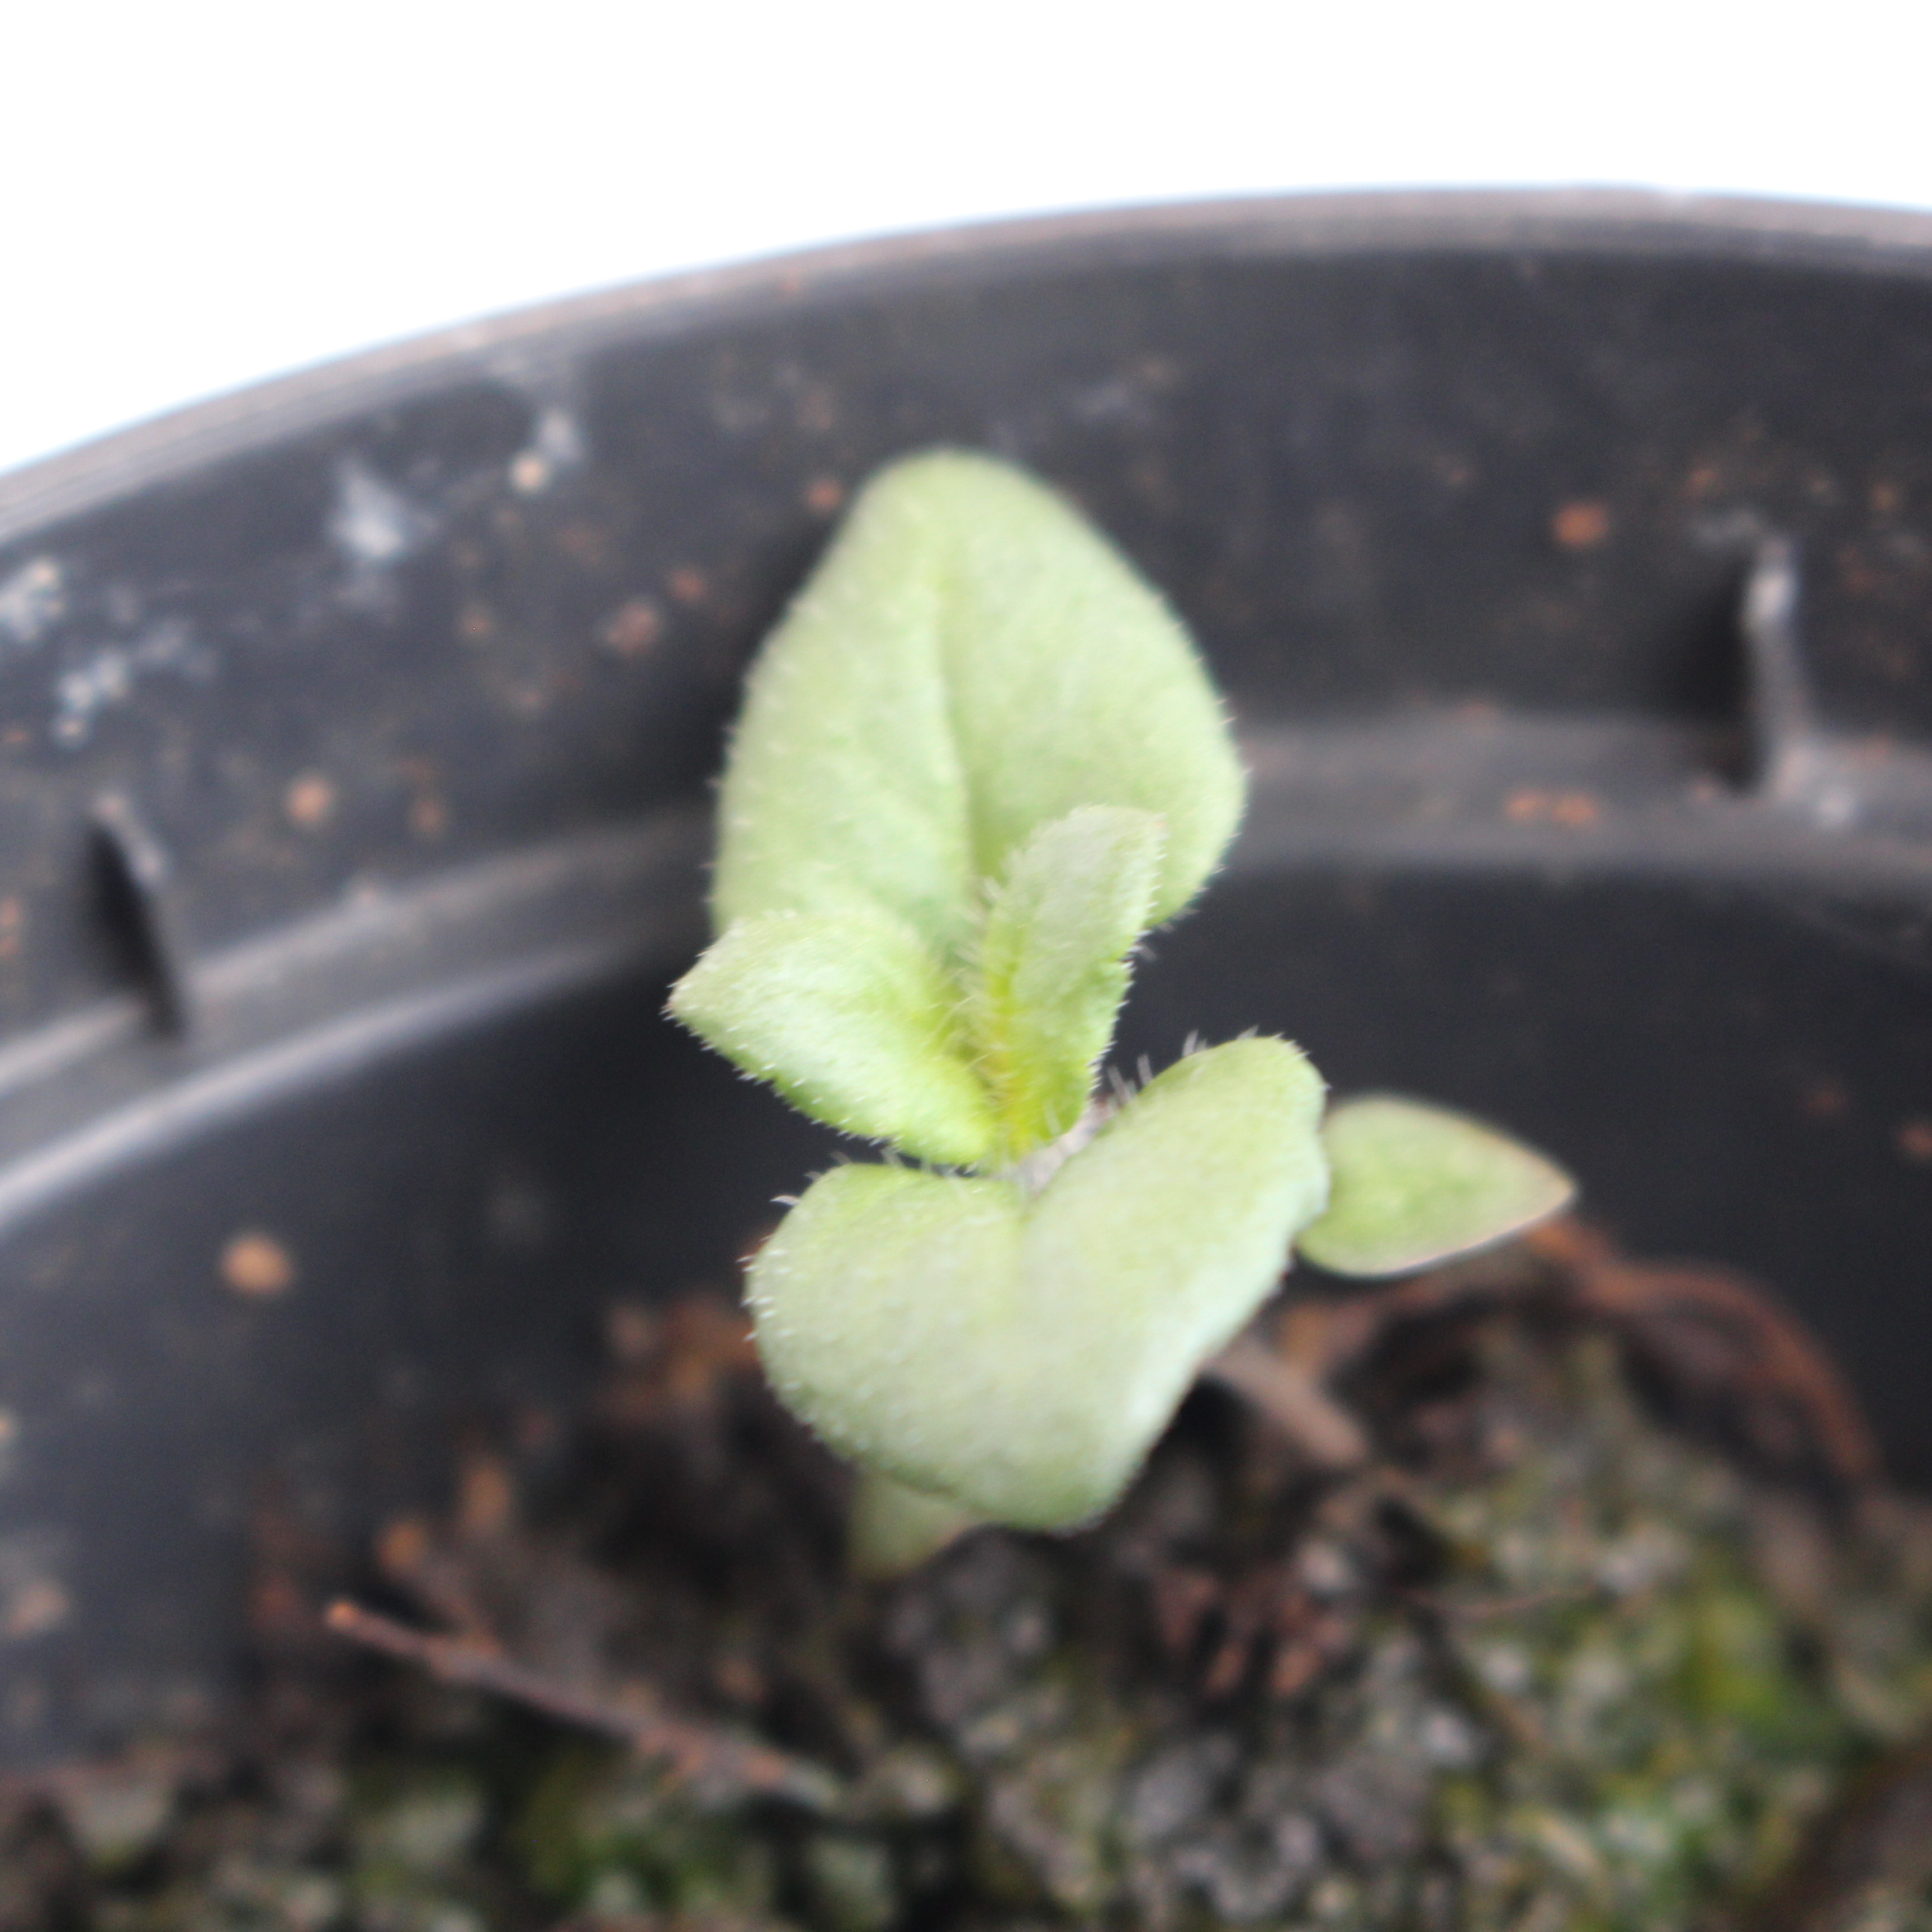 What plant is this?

Veronica persica
